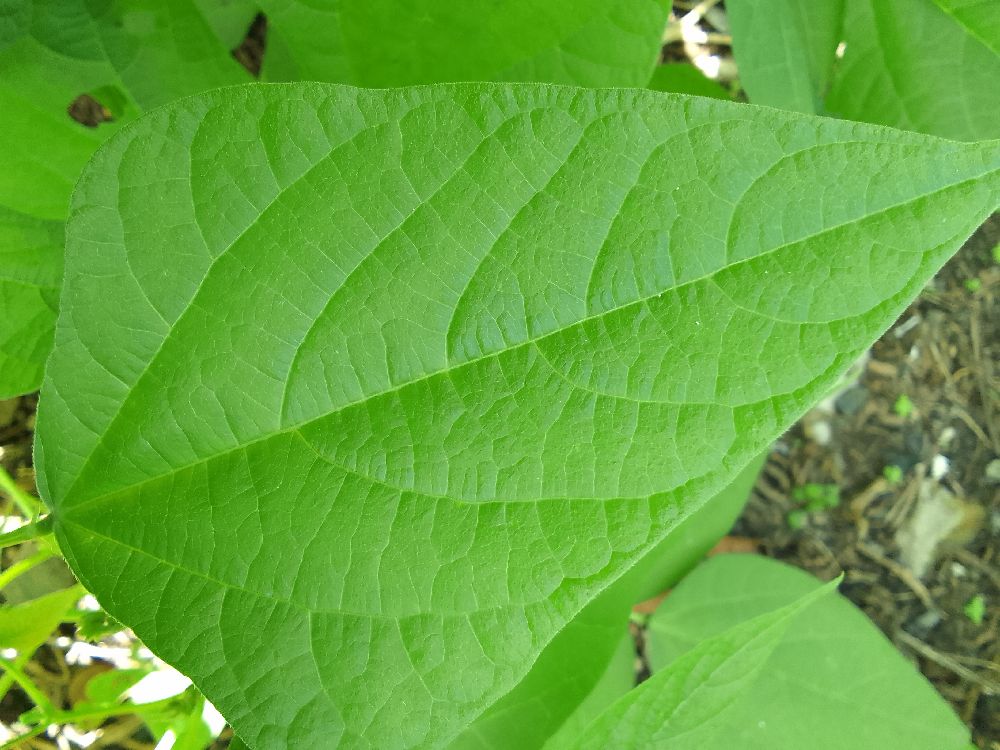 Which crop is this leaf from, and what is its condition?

common bean, healthy
